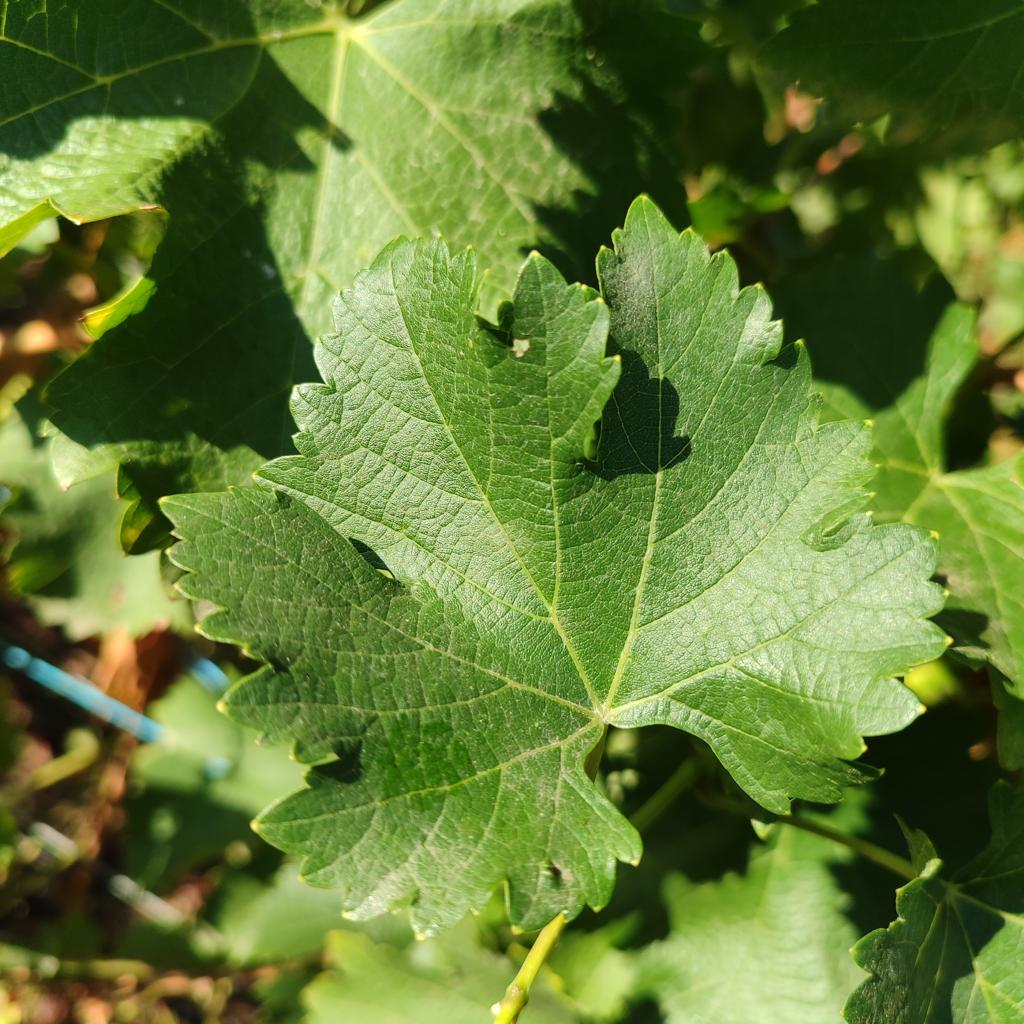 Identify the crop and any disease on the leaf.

grapevine, powdery mildew
